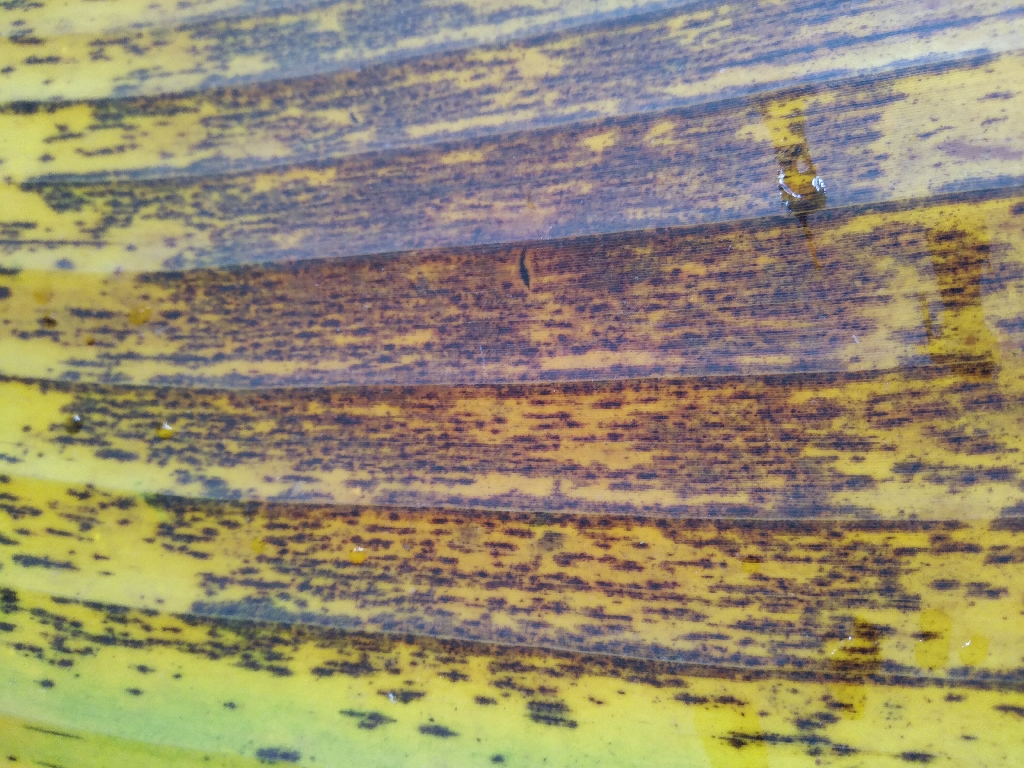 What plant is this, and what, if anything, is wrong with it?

banana, black sigatoka
